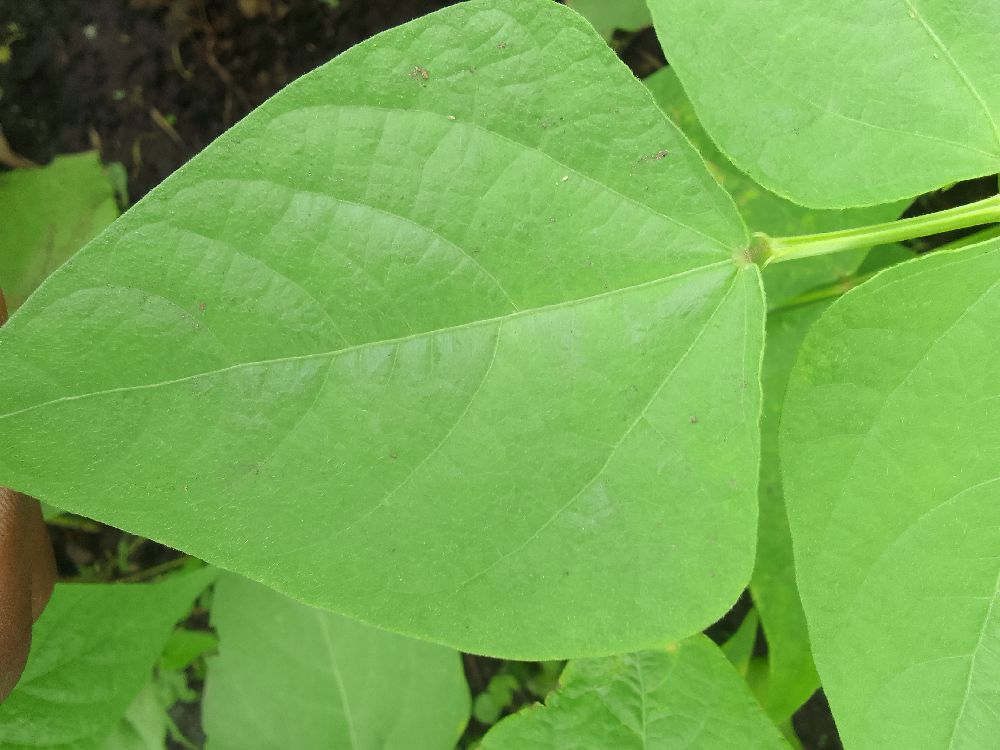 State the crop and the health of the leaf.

common bean, healthy
